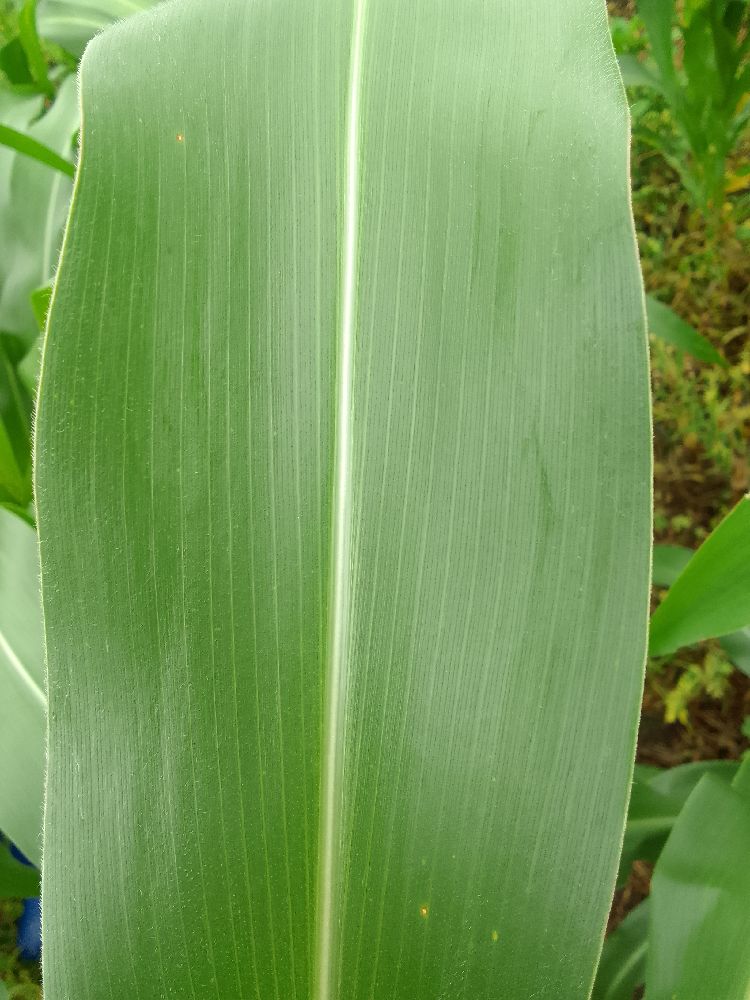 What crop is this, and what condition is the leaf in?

maize, healthy
